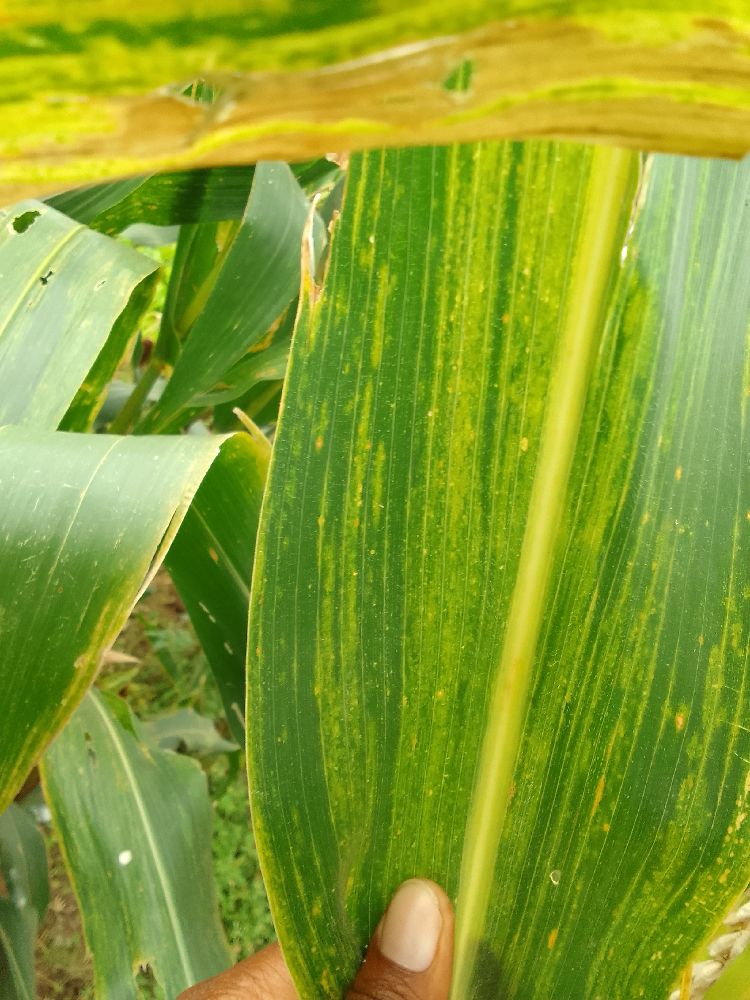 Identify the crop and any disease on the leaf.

maize, maize lethal necrosis
